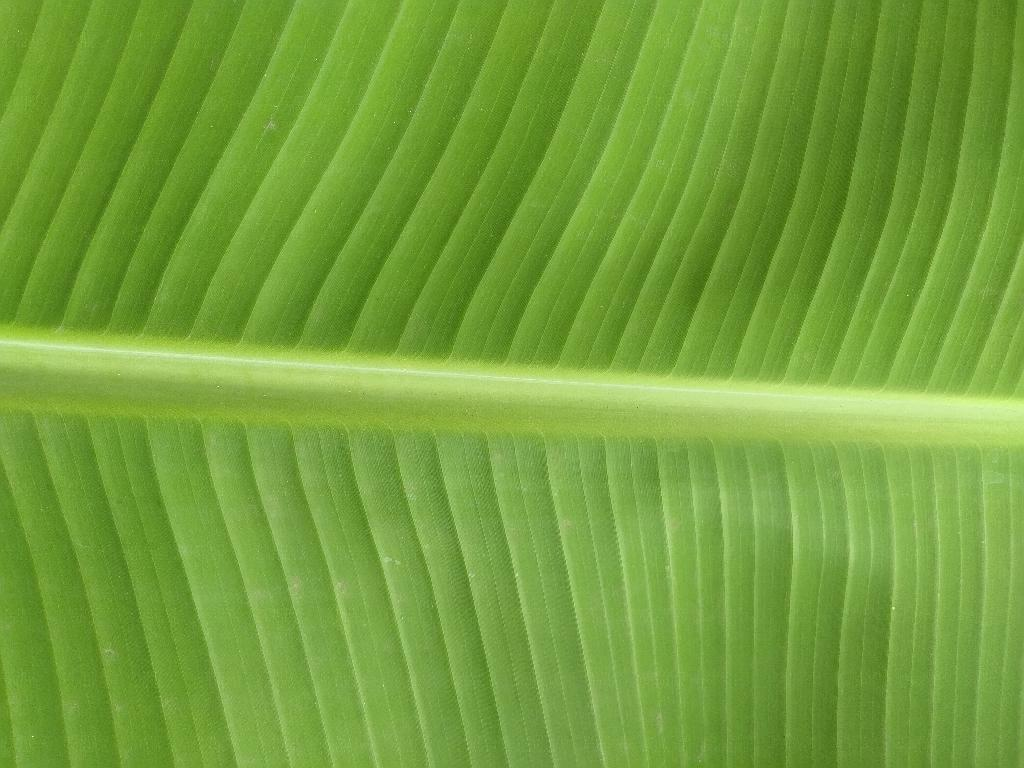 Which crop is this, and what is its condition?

banana, healthy
